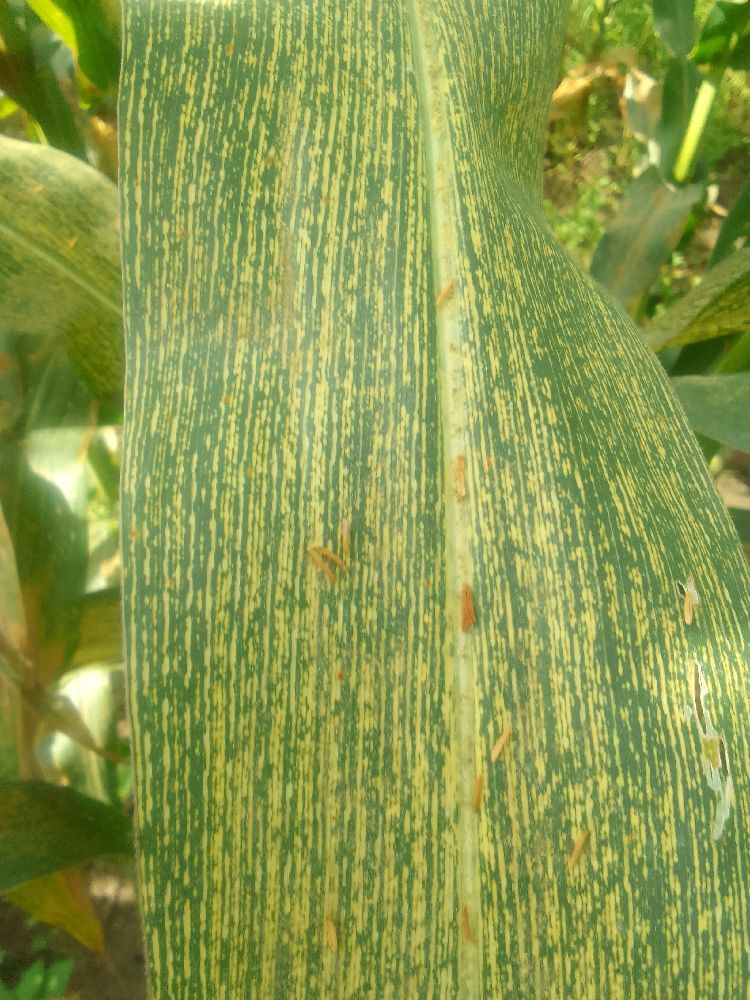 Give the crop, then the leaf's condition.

maize, maize streak virus
